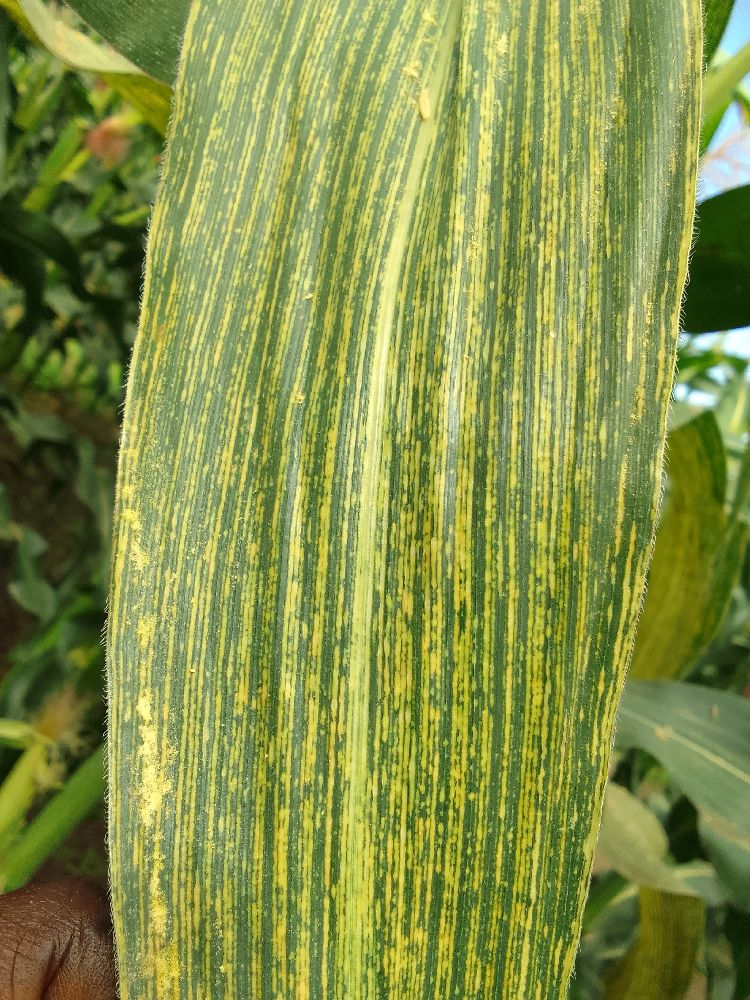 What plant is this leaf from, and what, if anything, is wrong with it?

maize, maize streak virus
